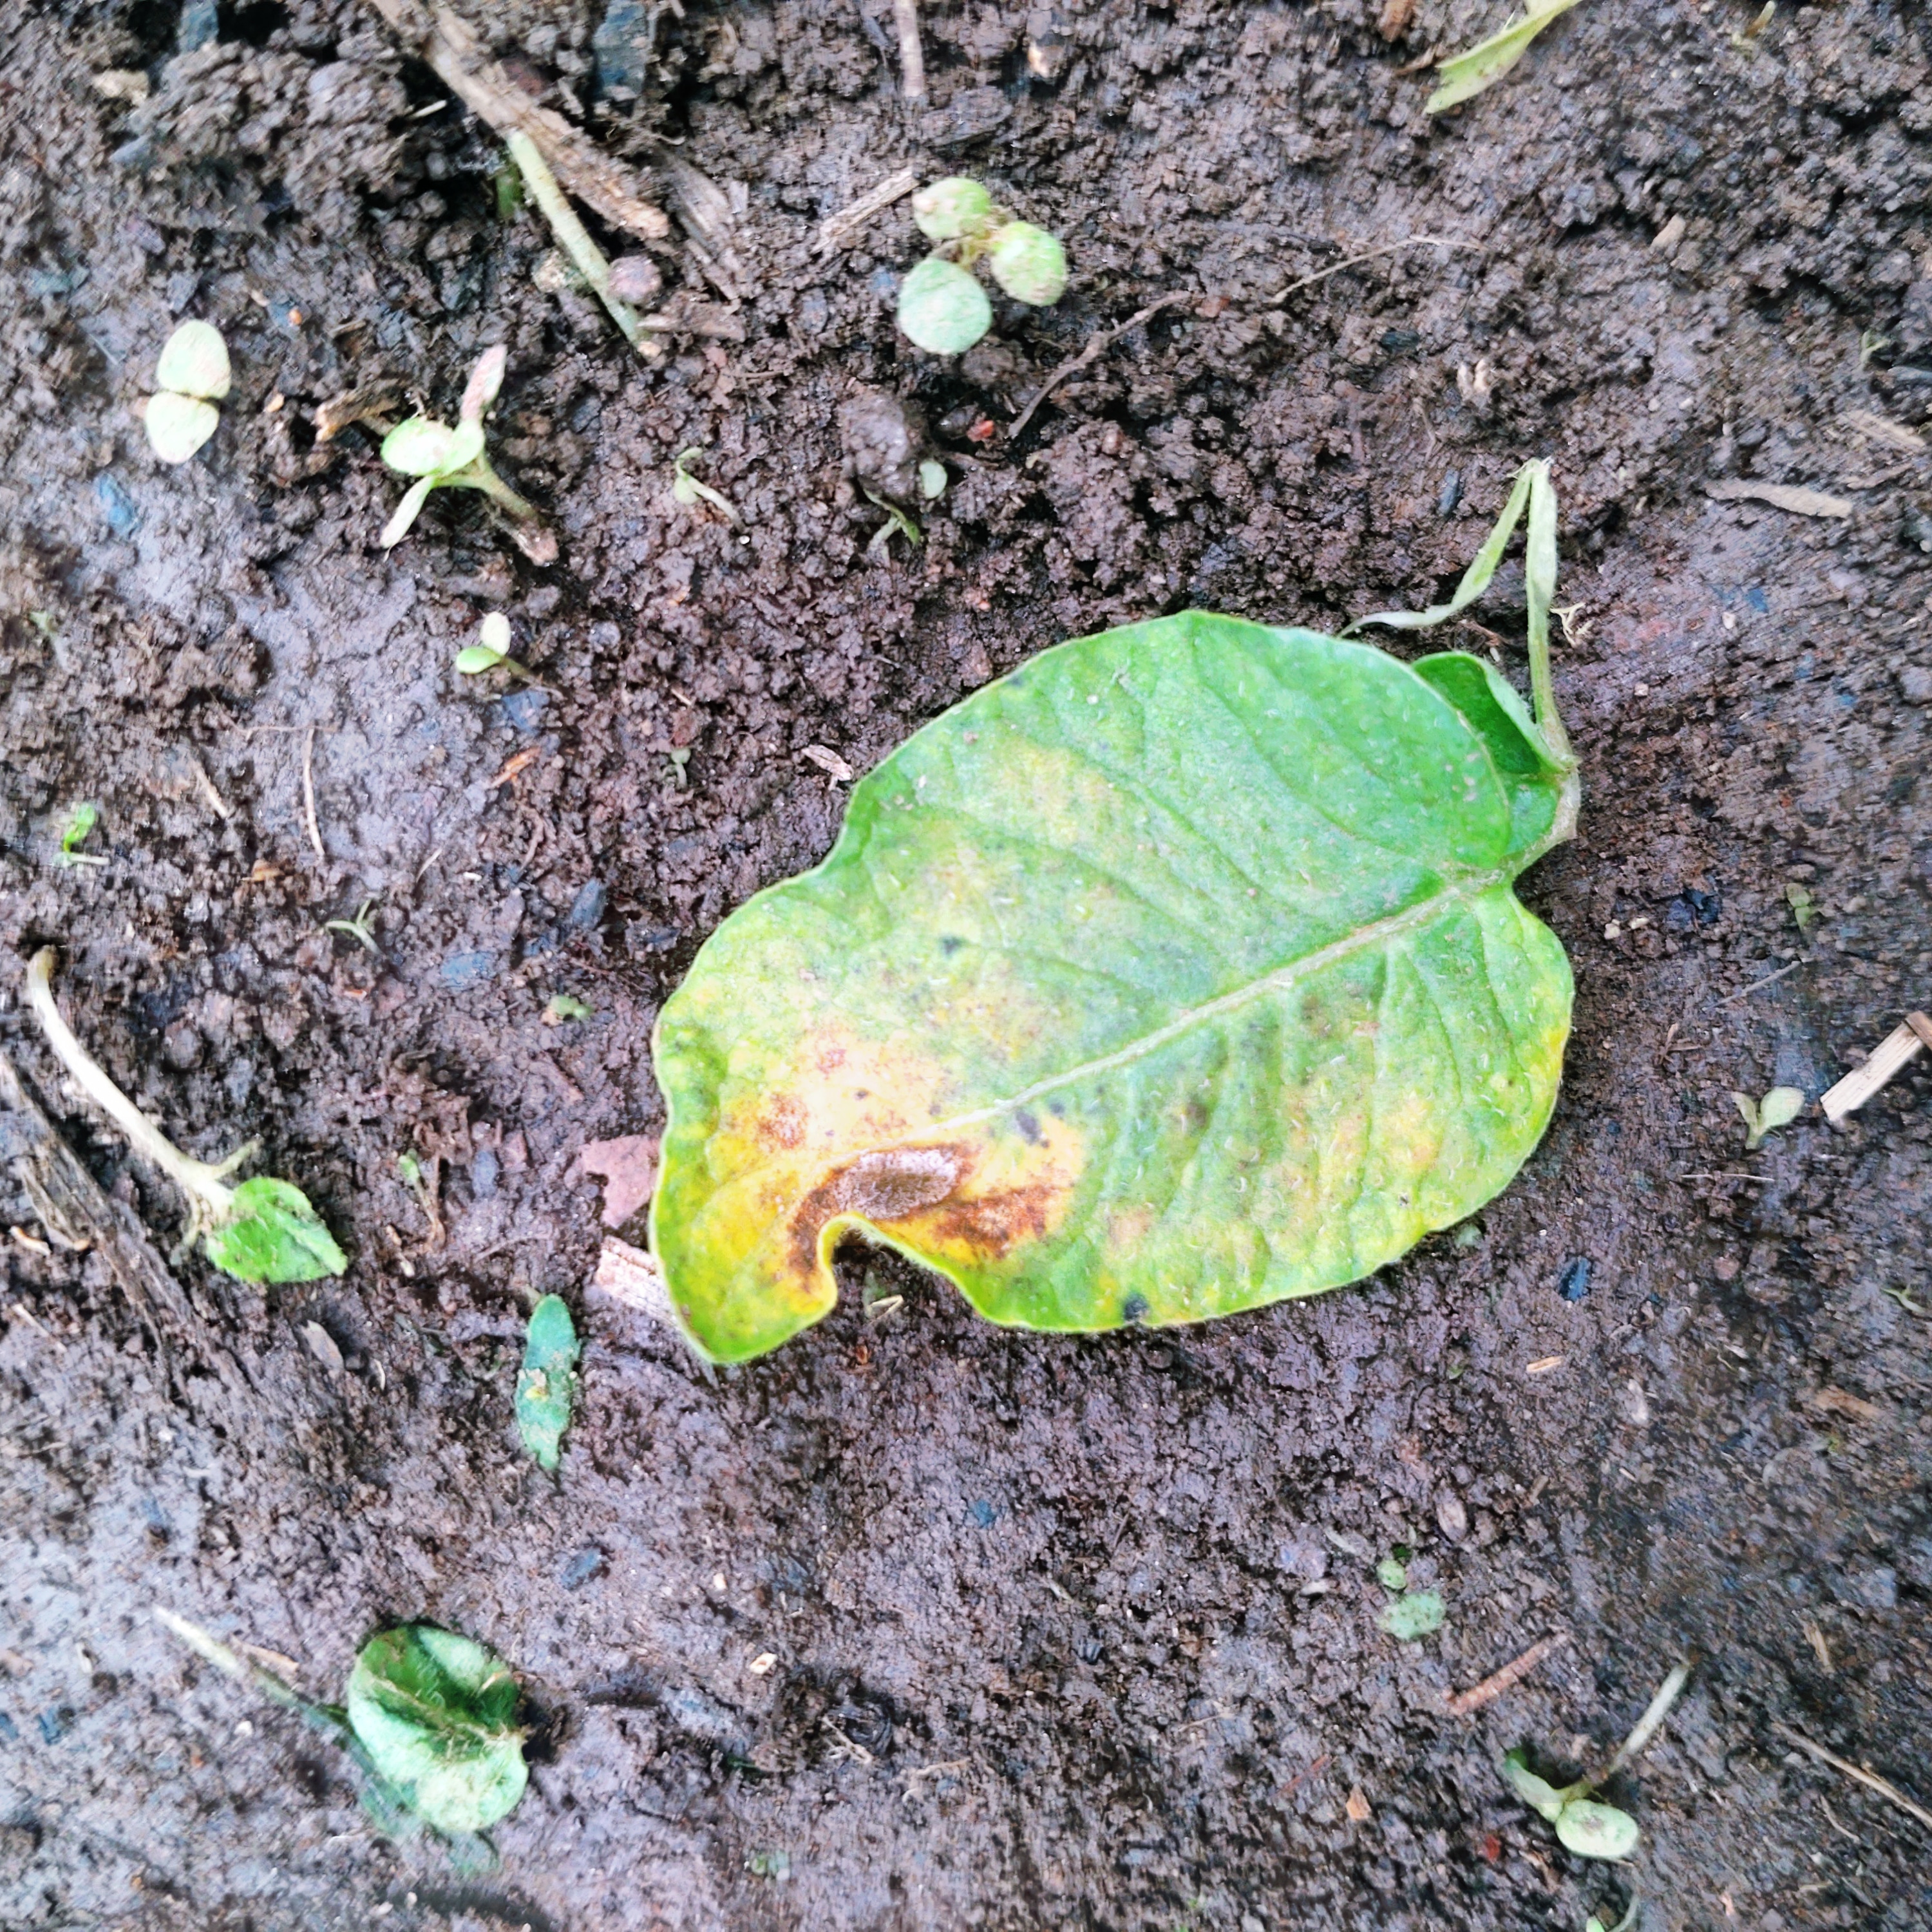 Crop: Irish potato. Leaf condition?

late blight
